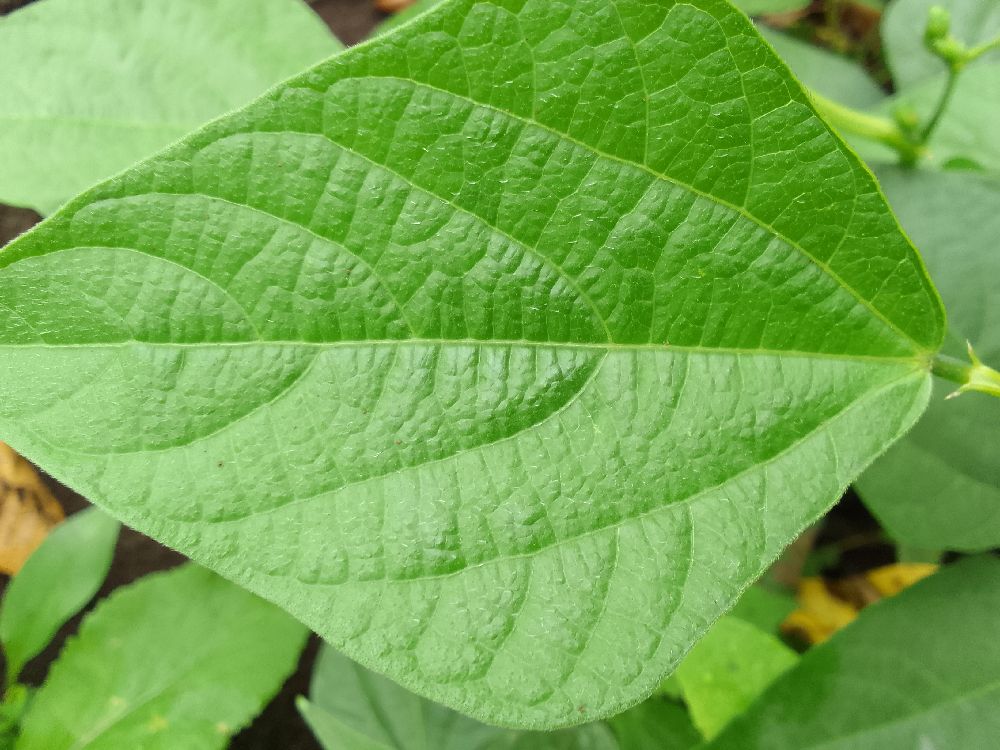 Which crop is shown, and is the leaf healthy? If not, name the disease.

common bean, healthy
